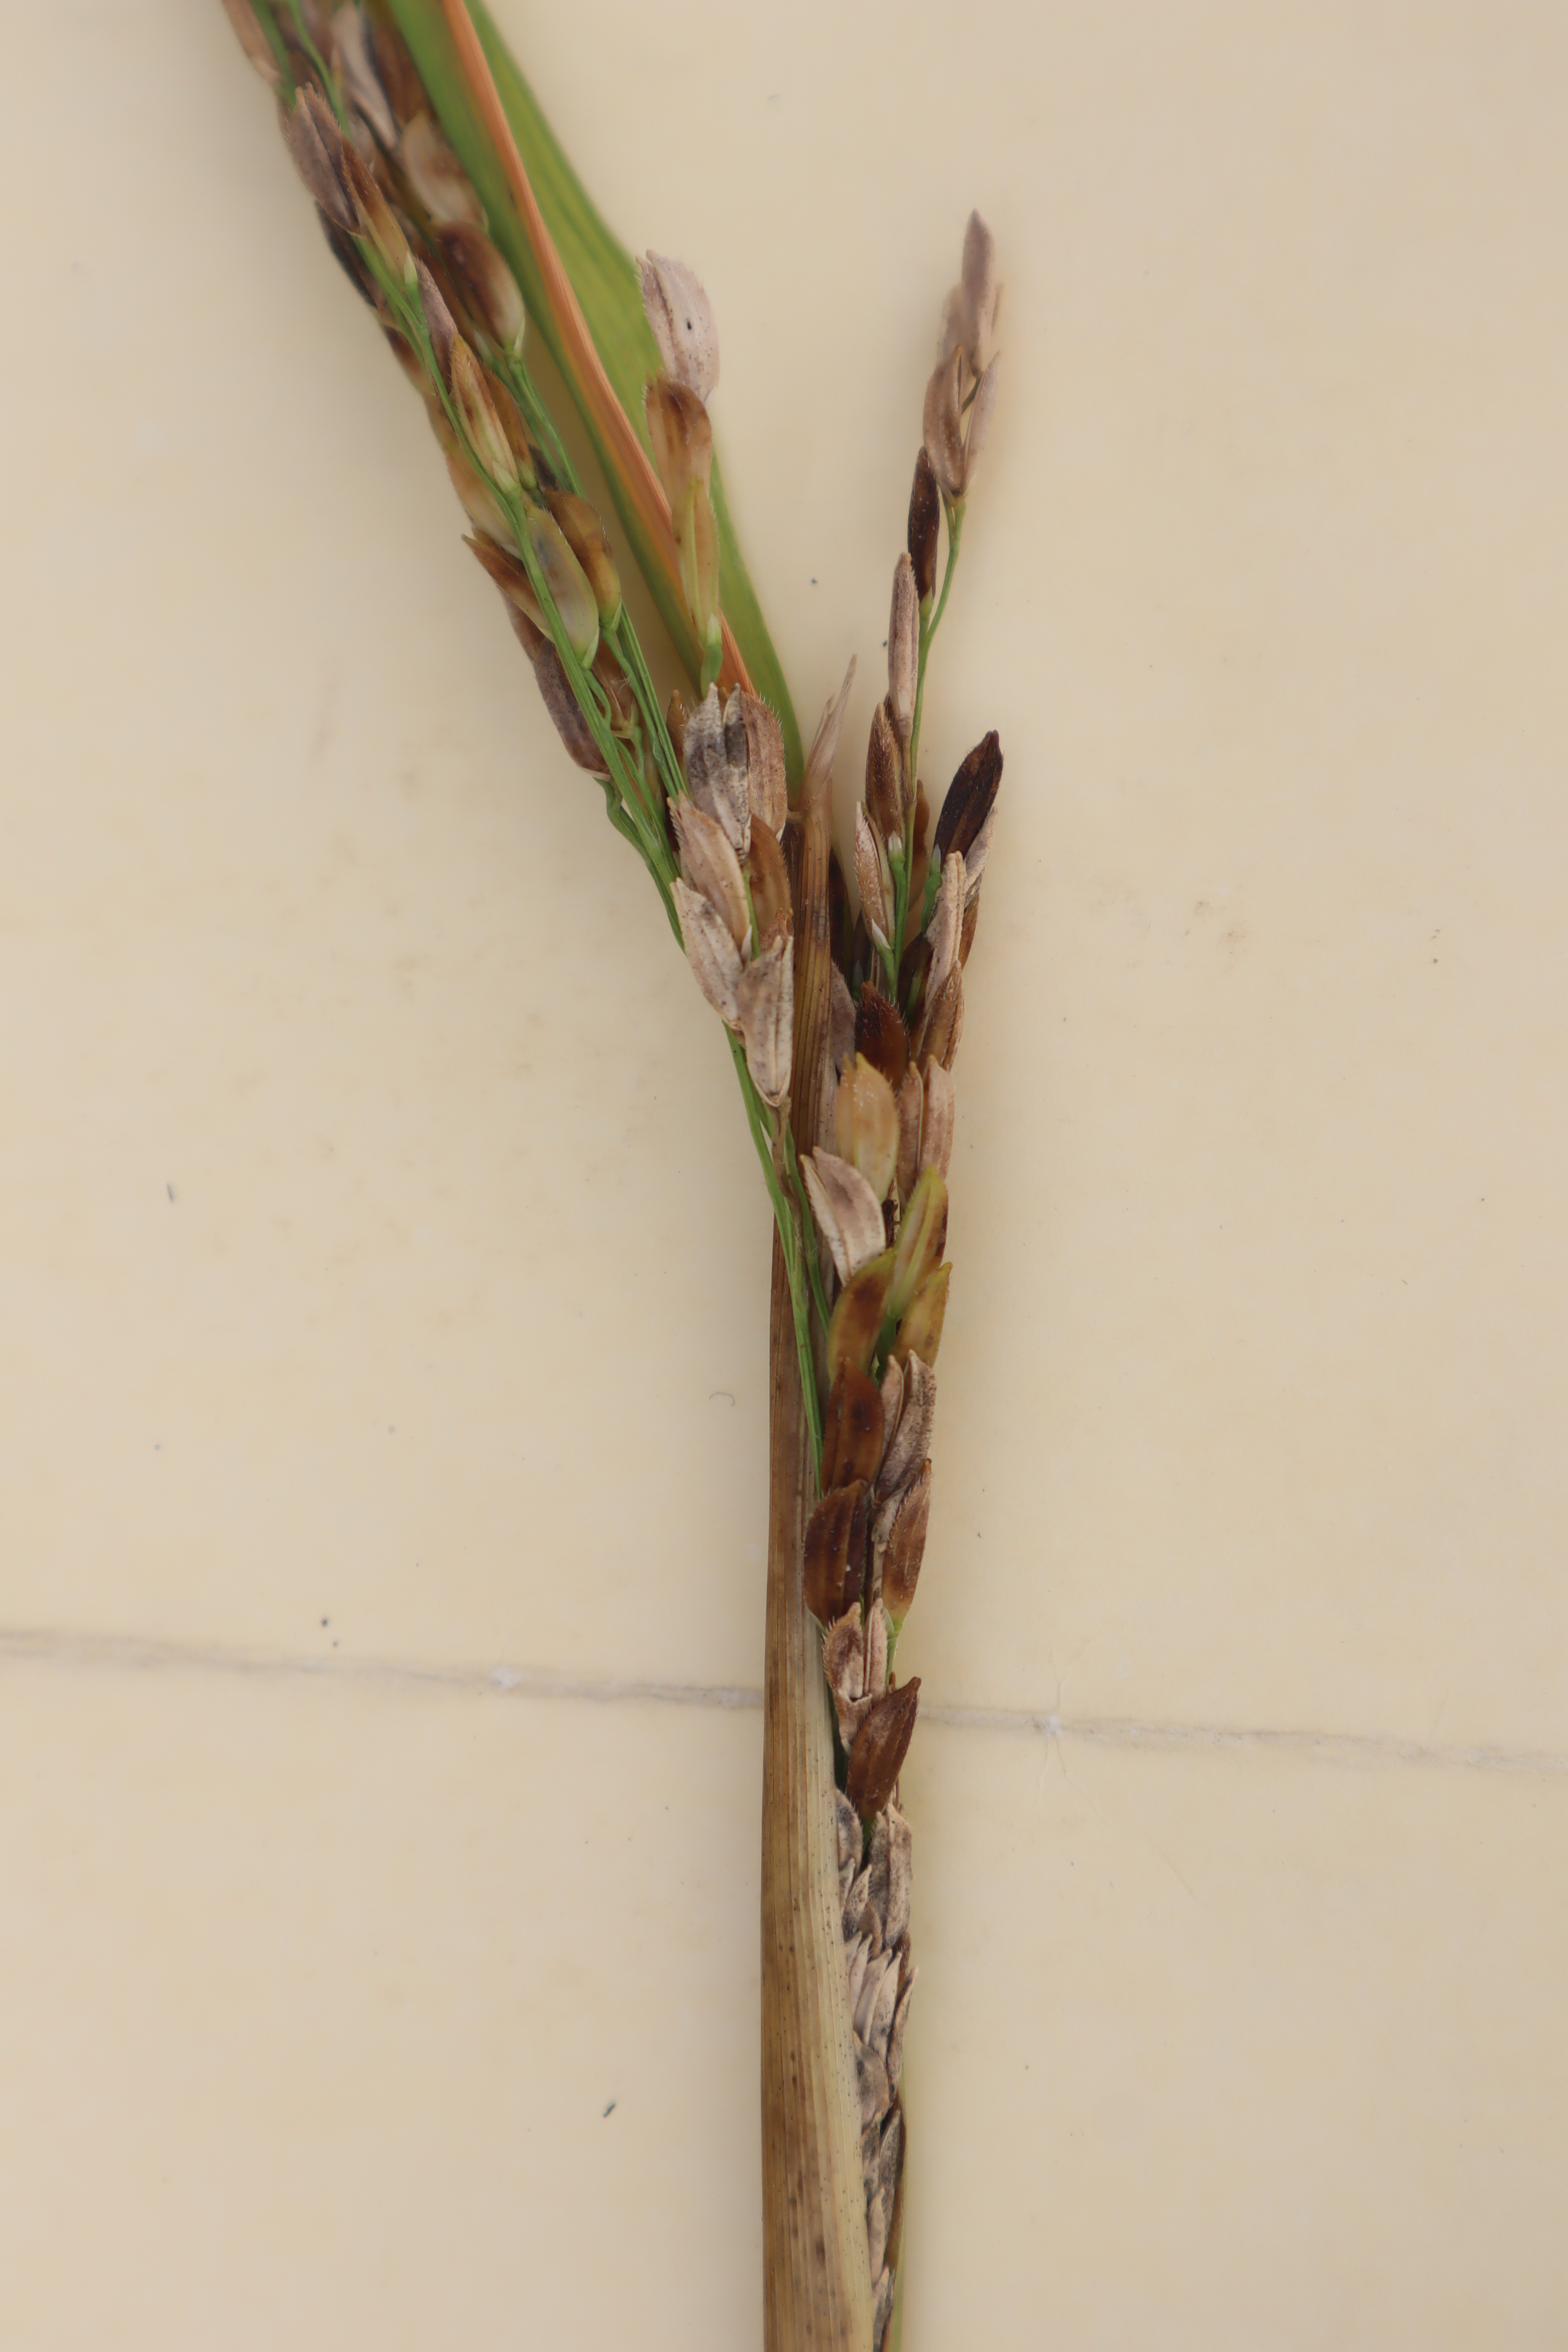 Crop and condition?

rice, sarocladium oryzae
